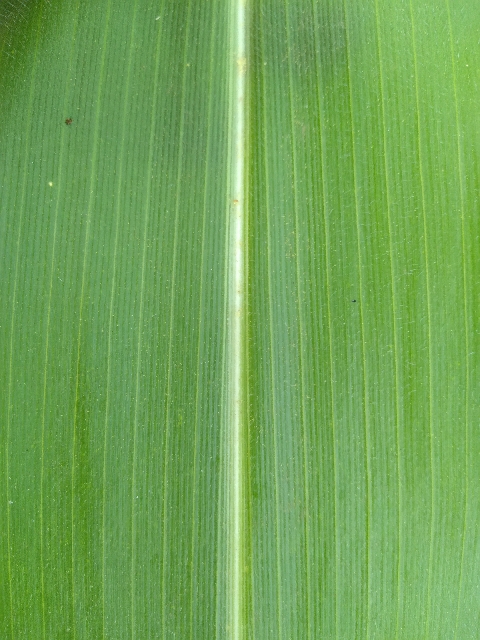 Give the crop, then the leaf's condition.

maize, healthy
